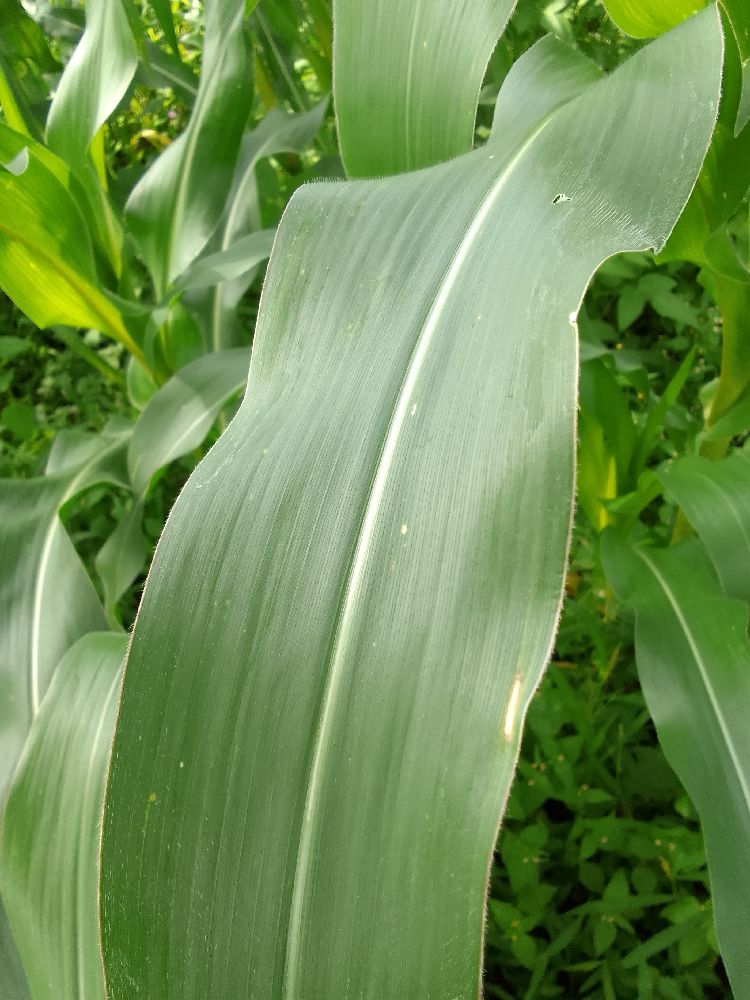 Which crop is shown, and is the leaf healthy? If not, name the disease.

maize, healthy
